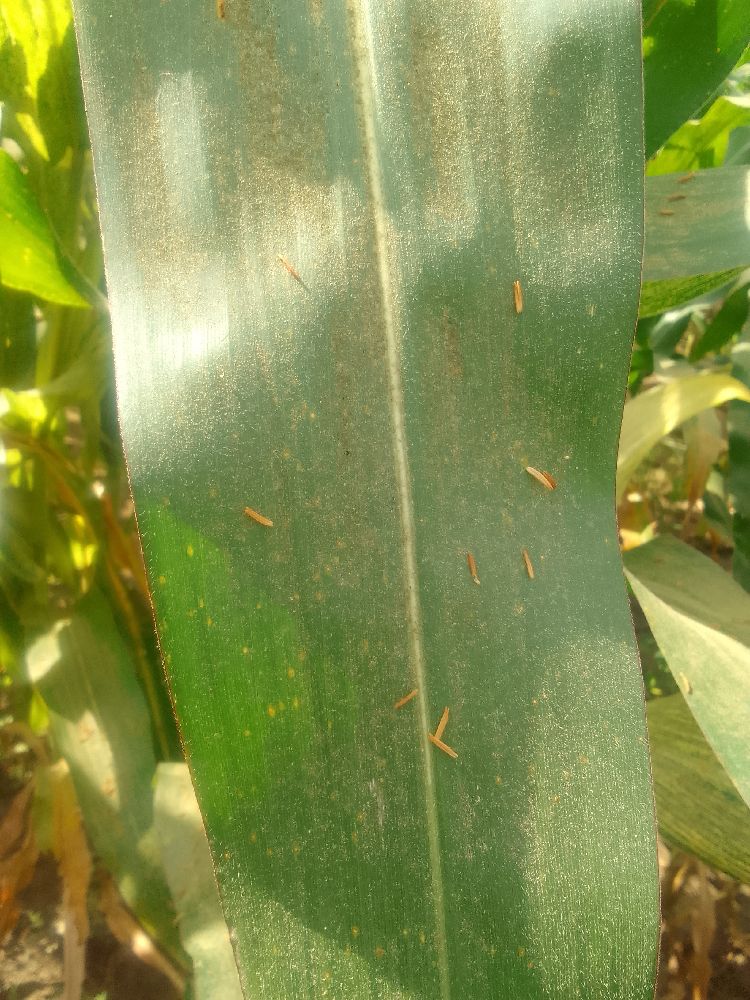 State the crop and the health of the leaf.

maize, healthy
